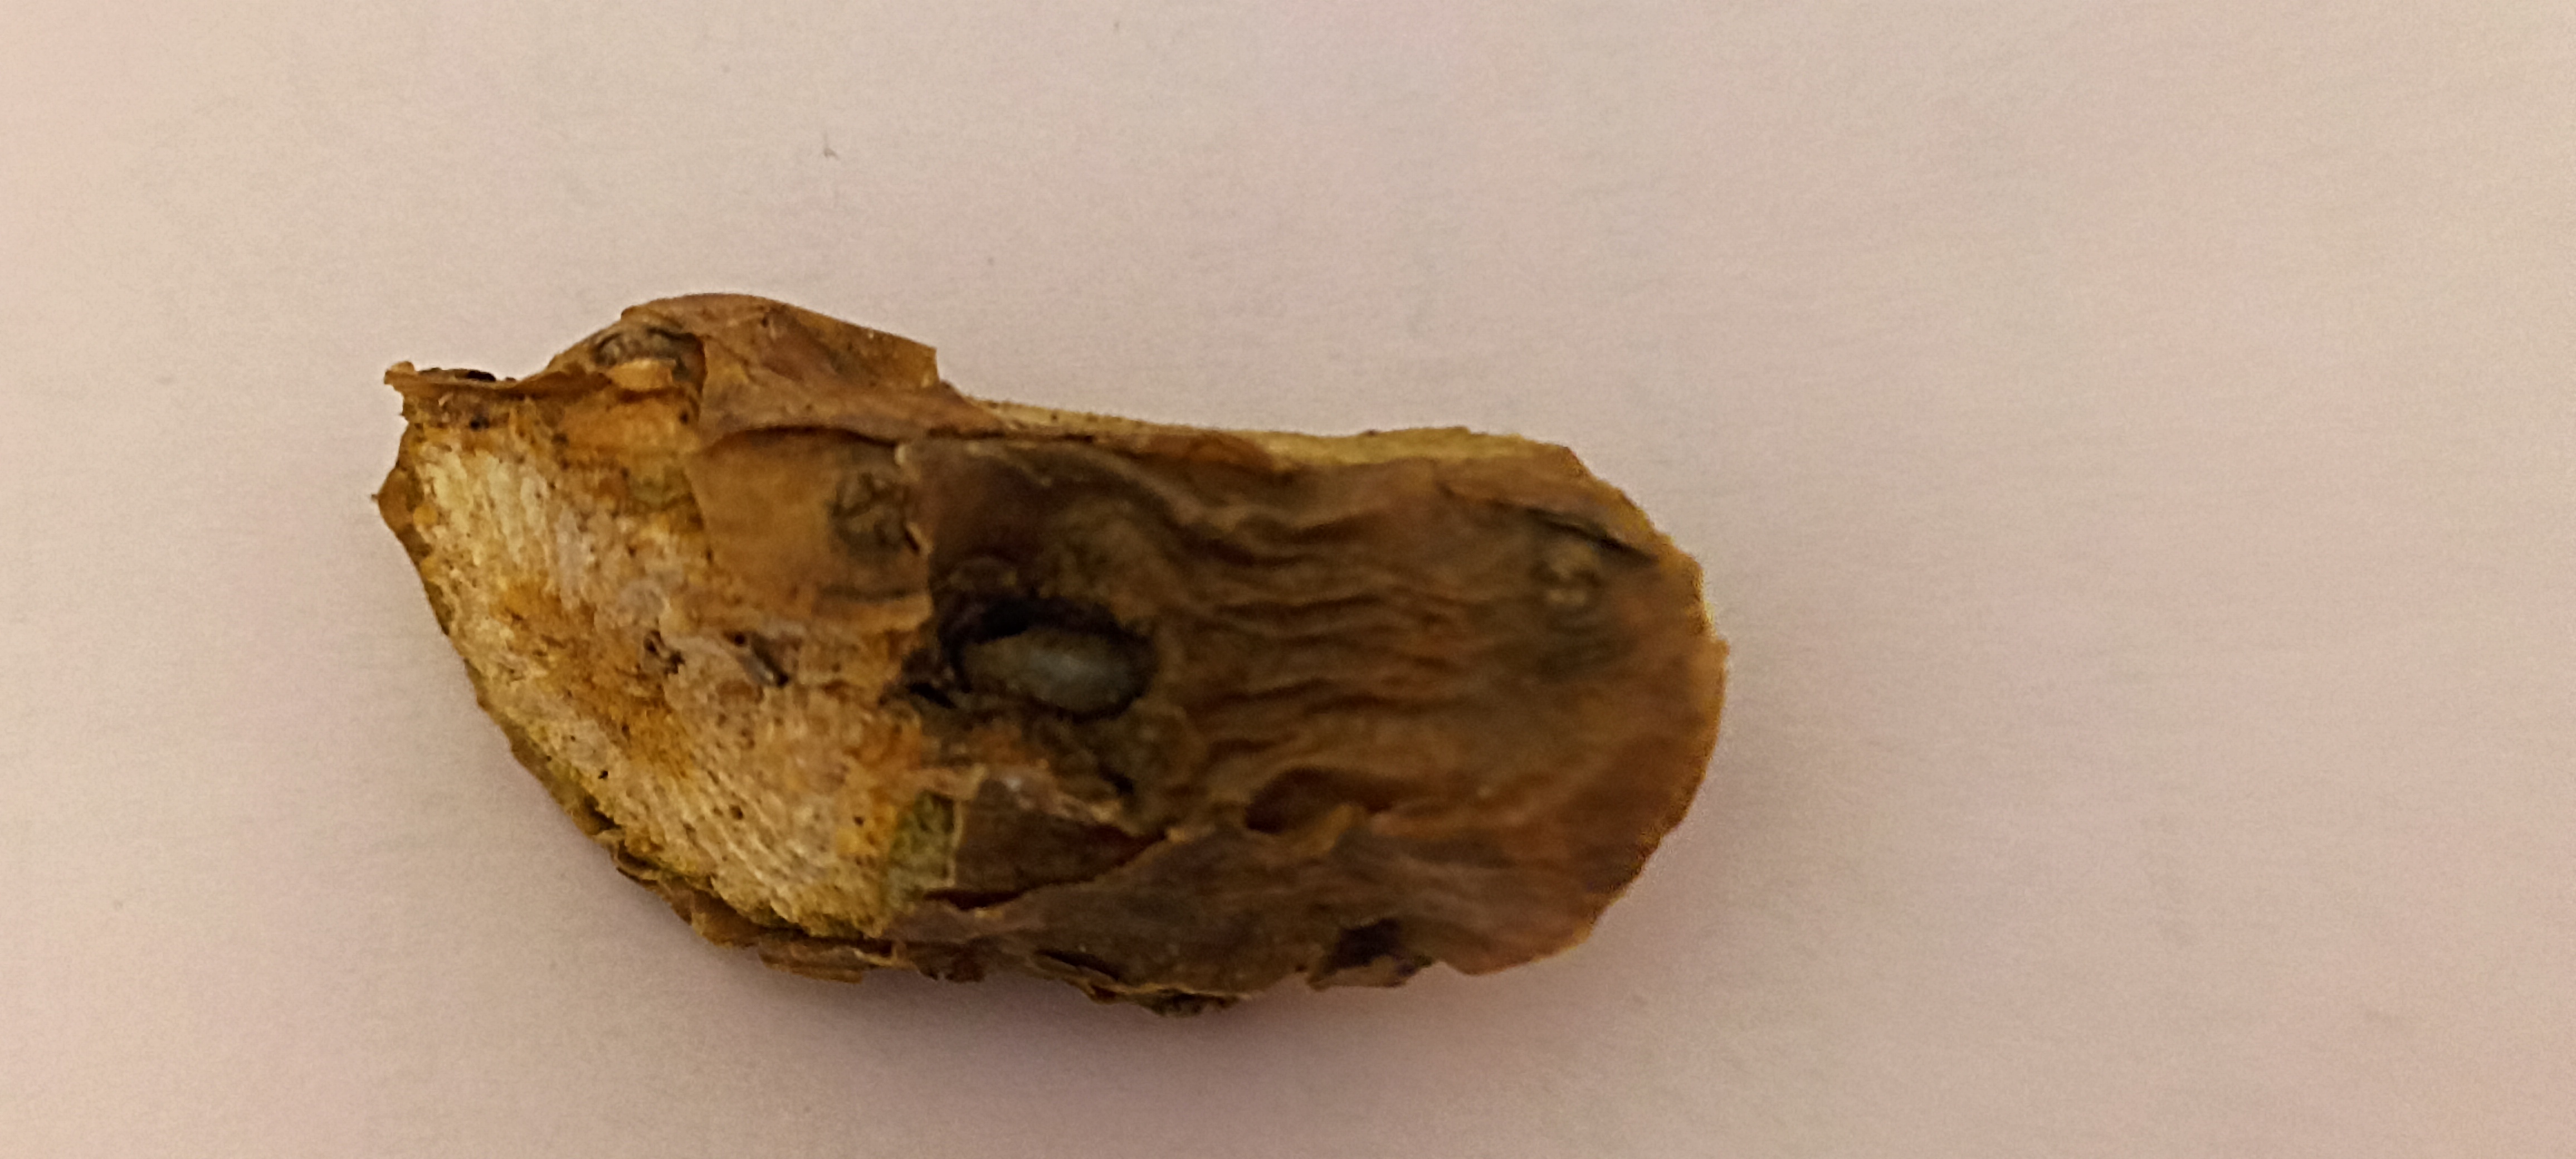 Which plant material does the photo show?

gulvel
